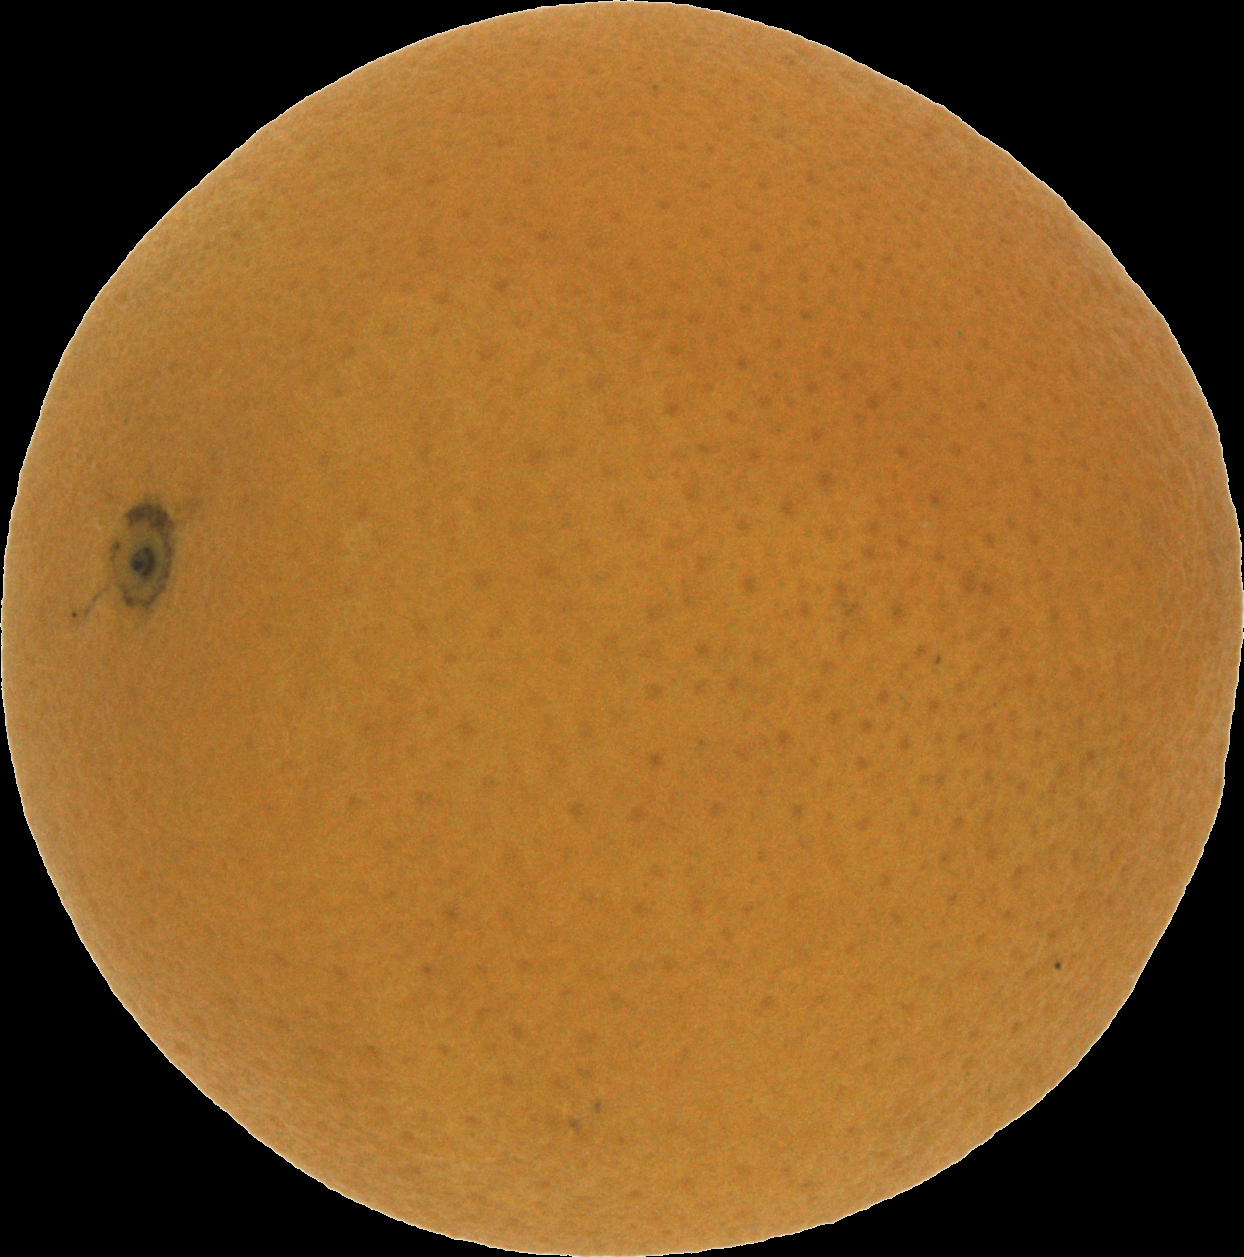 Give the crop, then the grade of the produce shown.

orange, good
